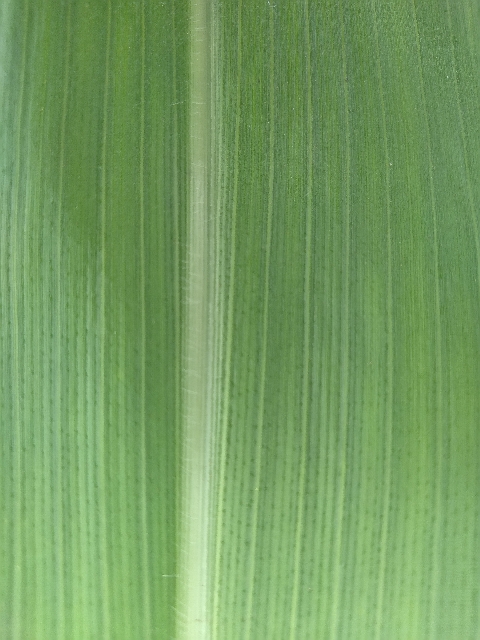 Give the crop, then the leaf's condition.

maize, healthy
